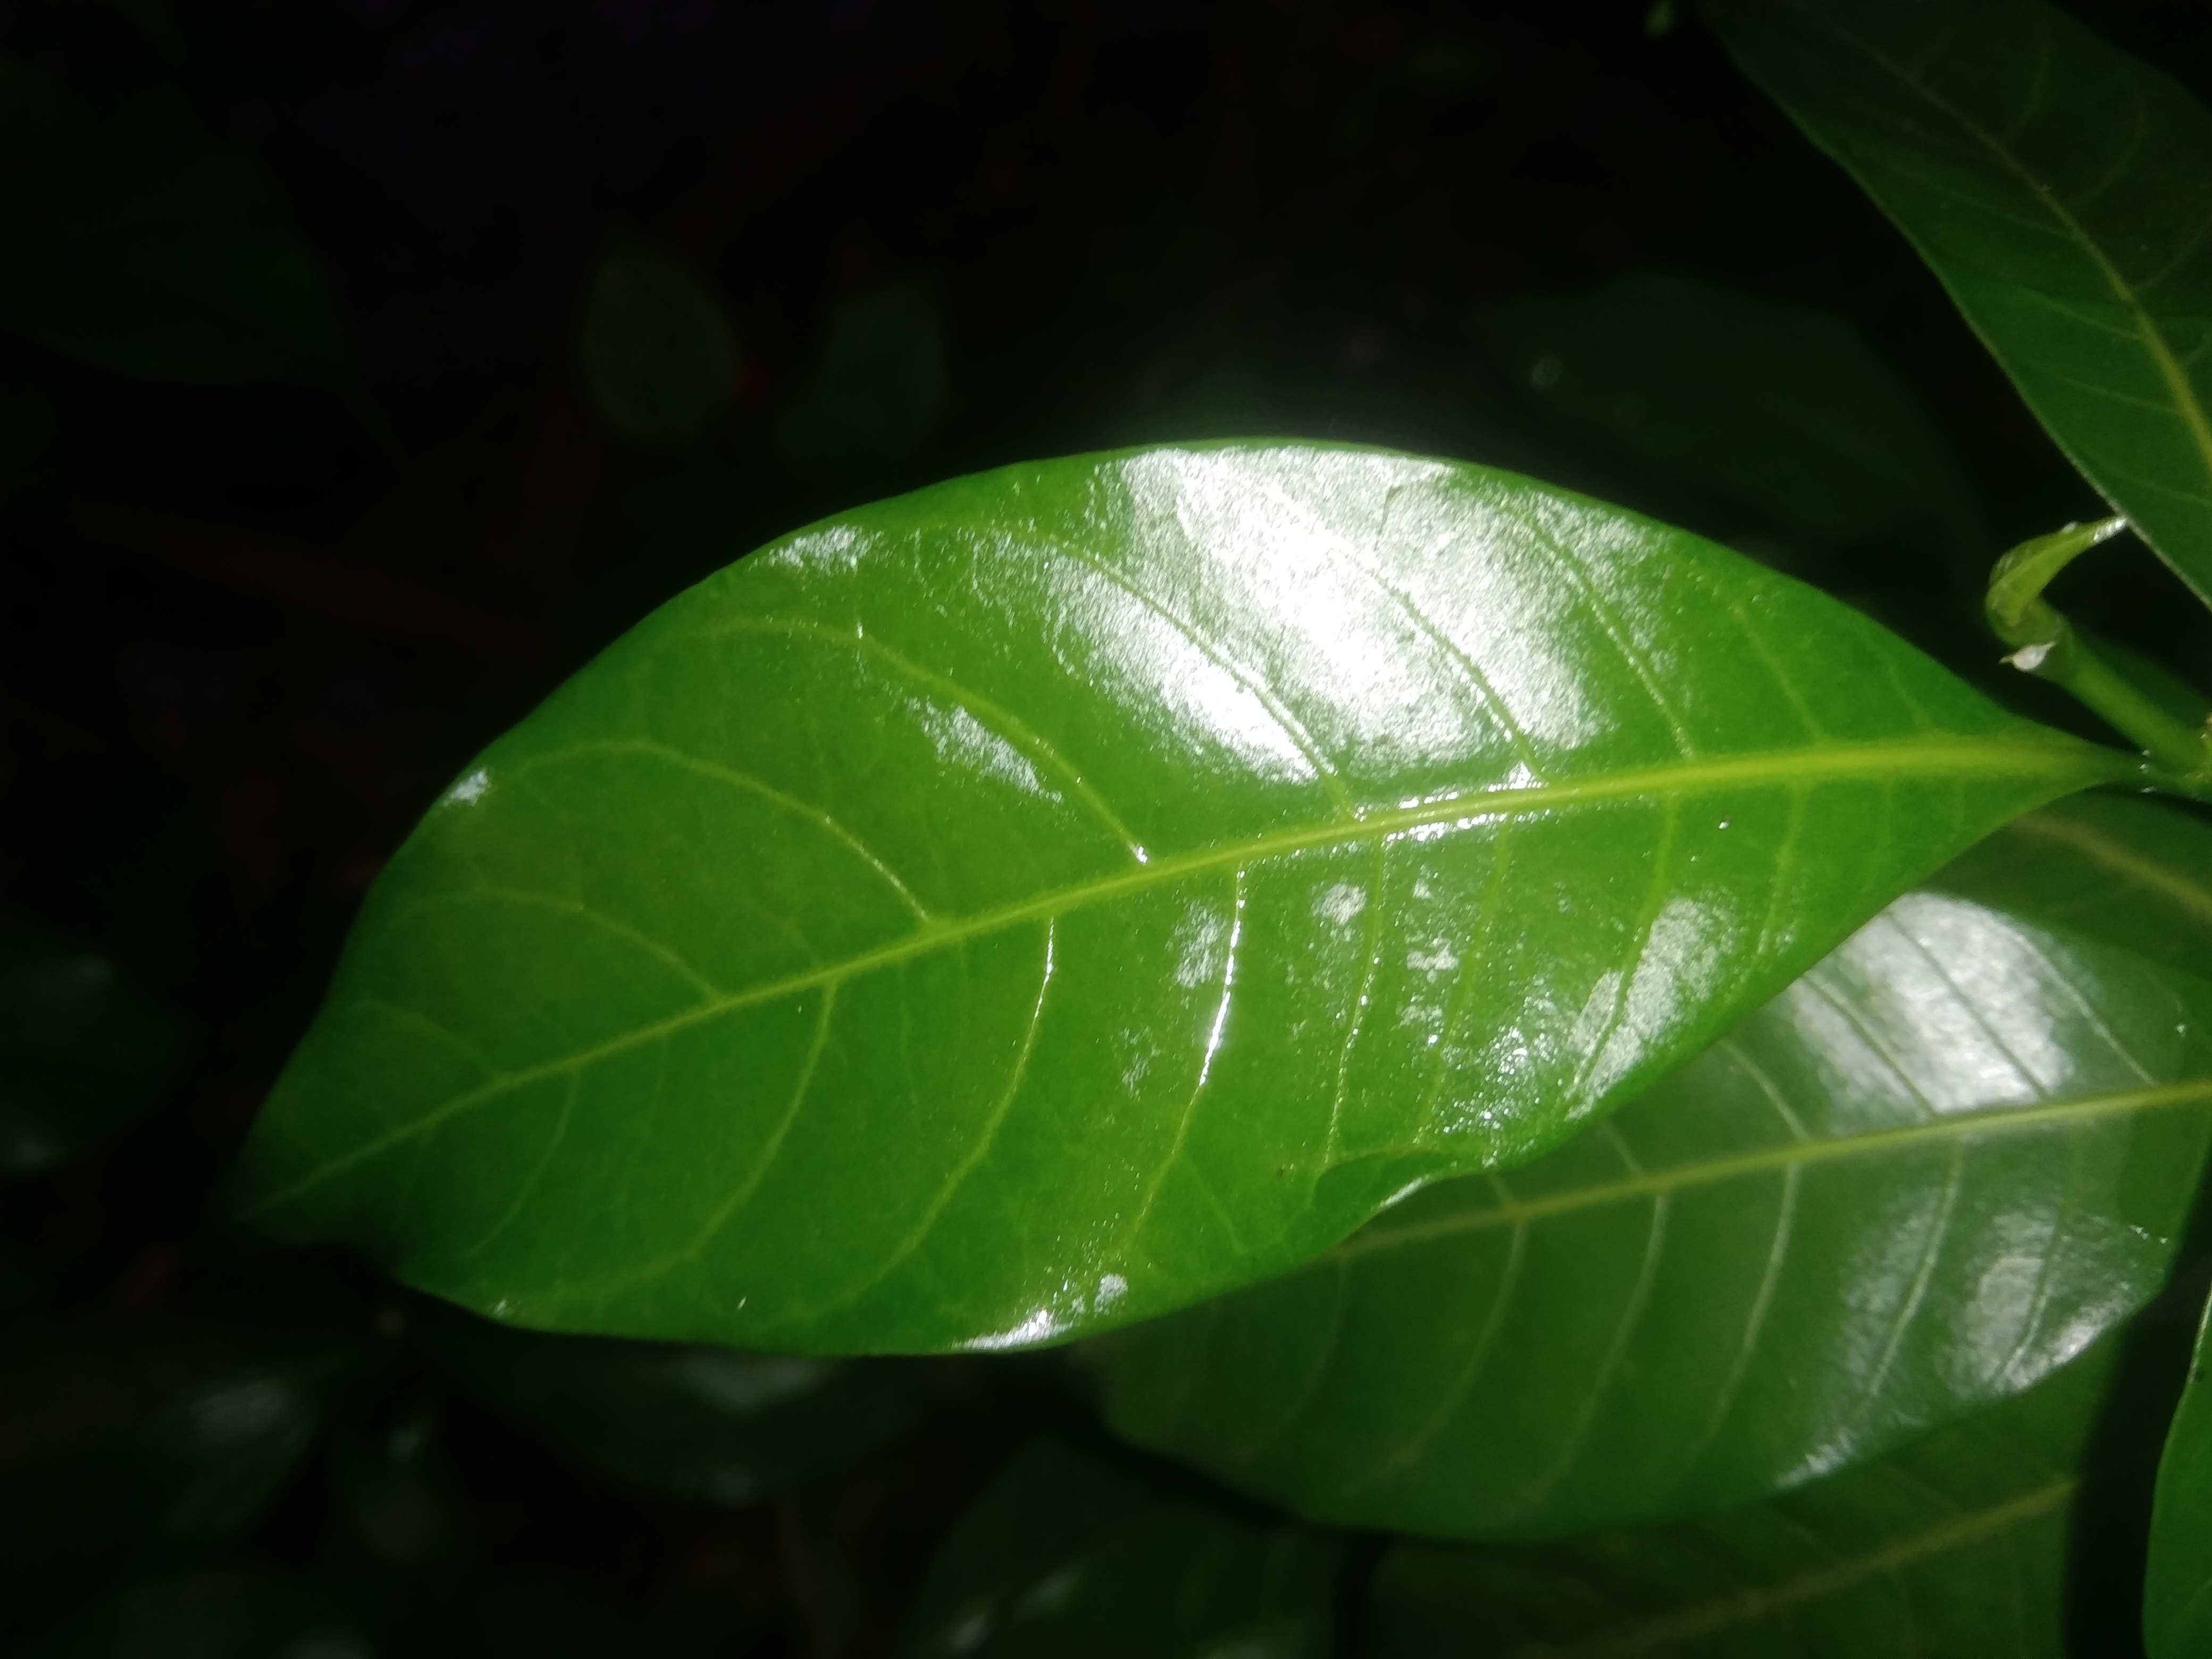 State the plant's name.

togor
